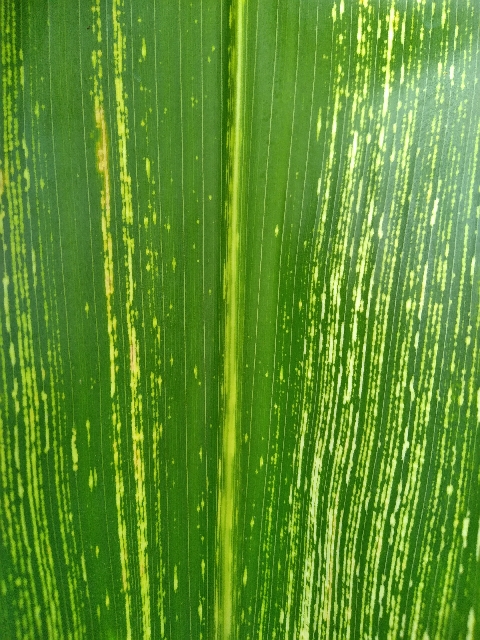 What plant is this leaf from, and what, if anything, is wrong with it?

maize, maize streak virus
